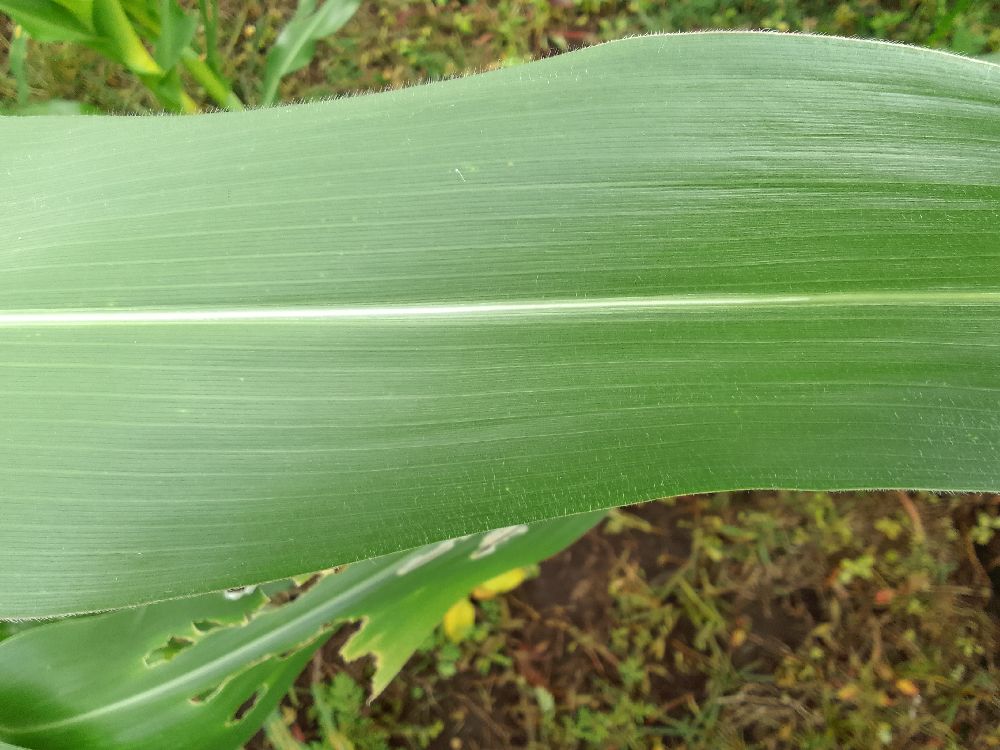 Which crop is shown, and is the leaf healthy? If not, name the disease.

maize, healthy
